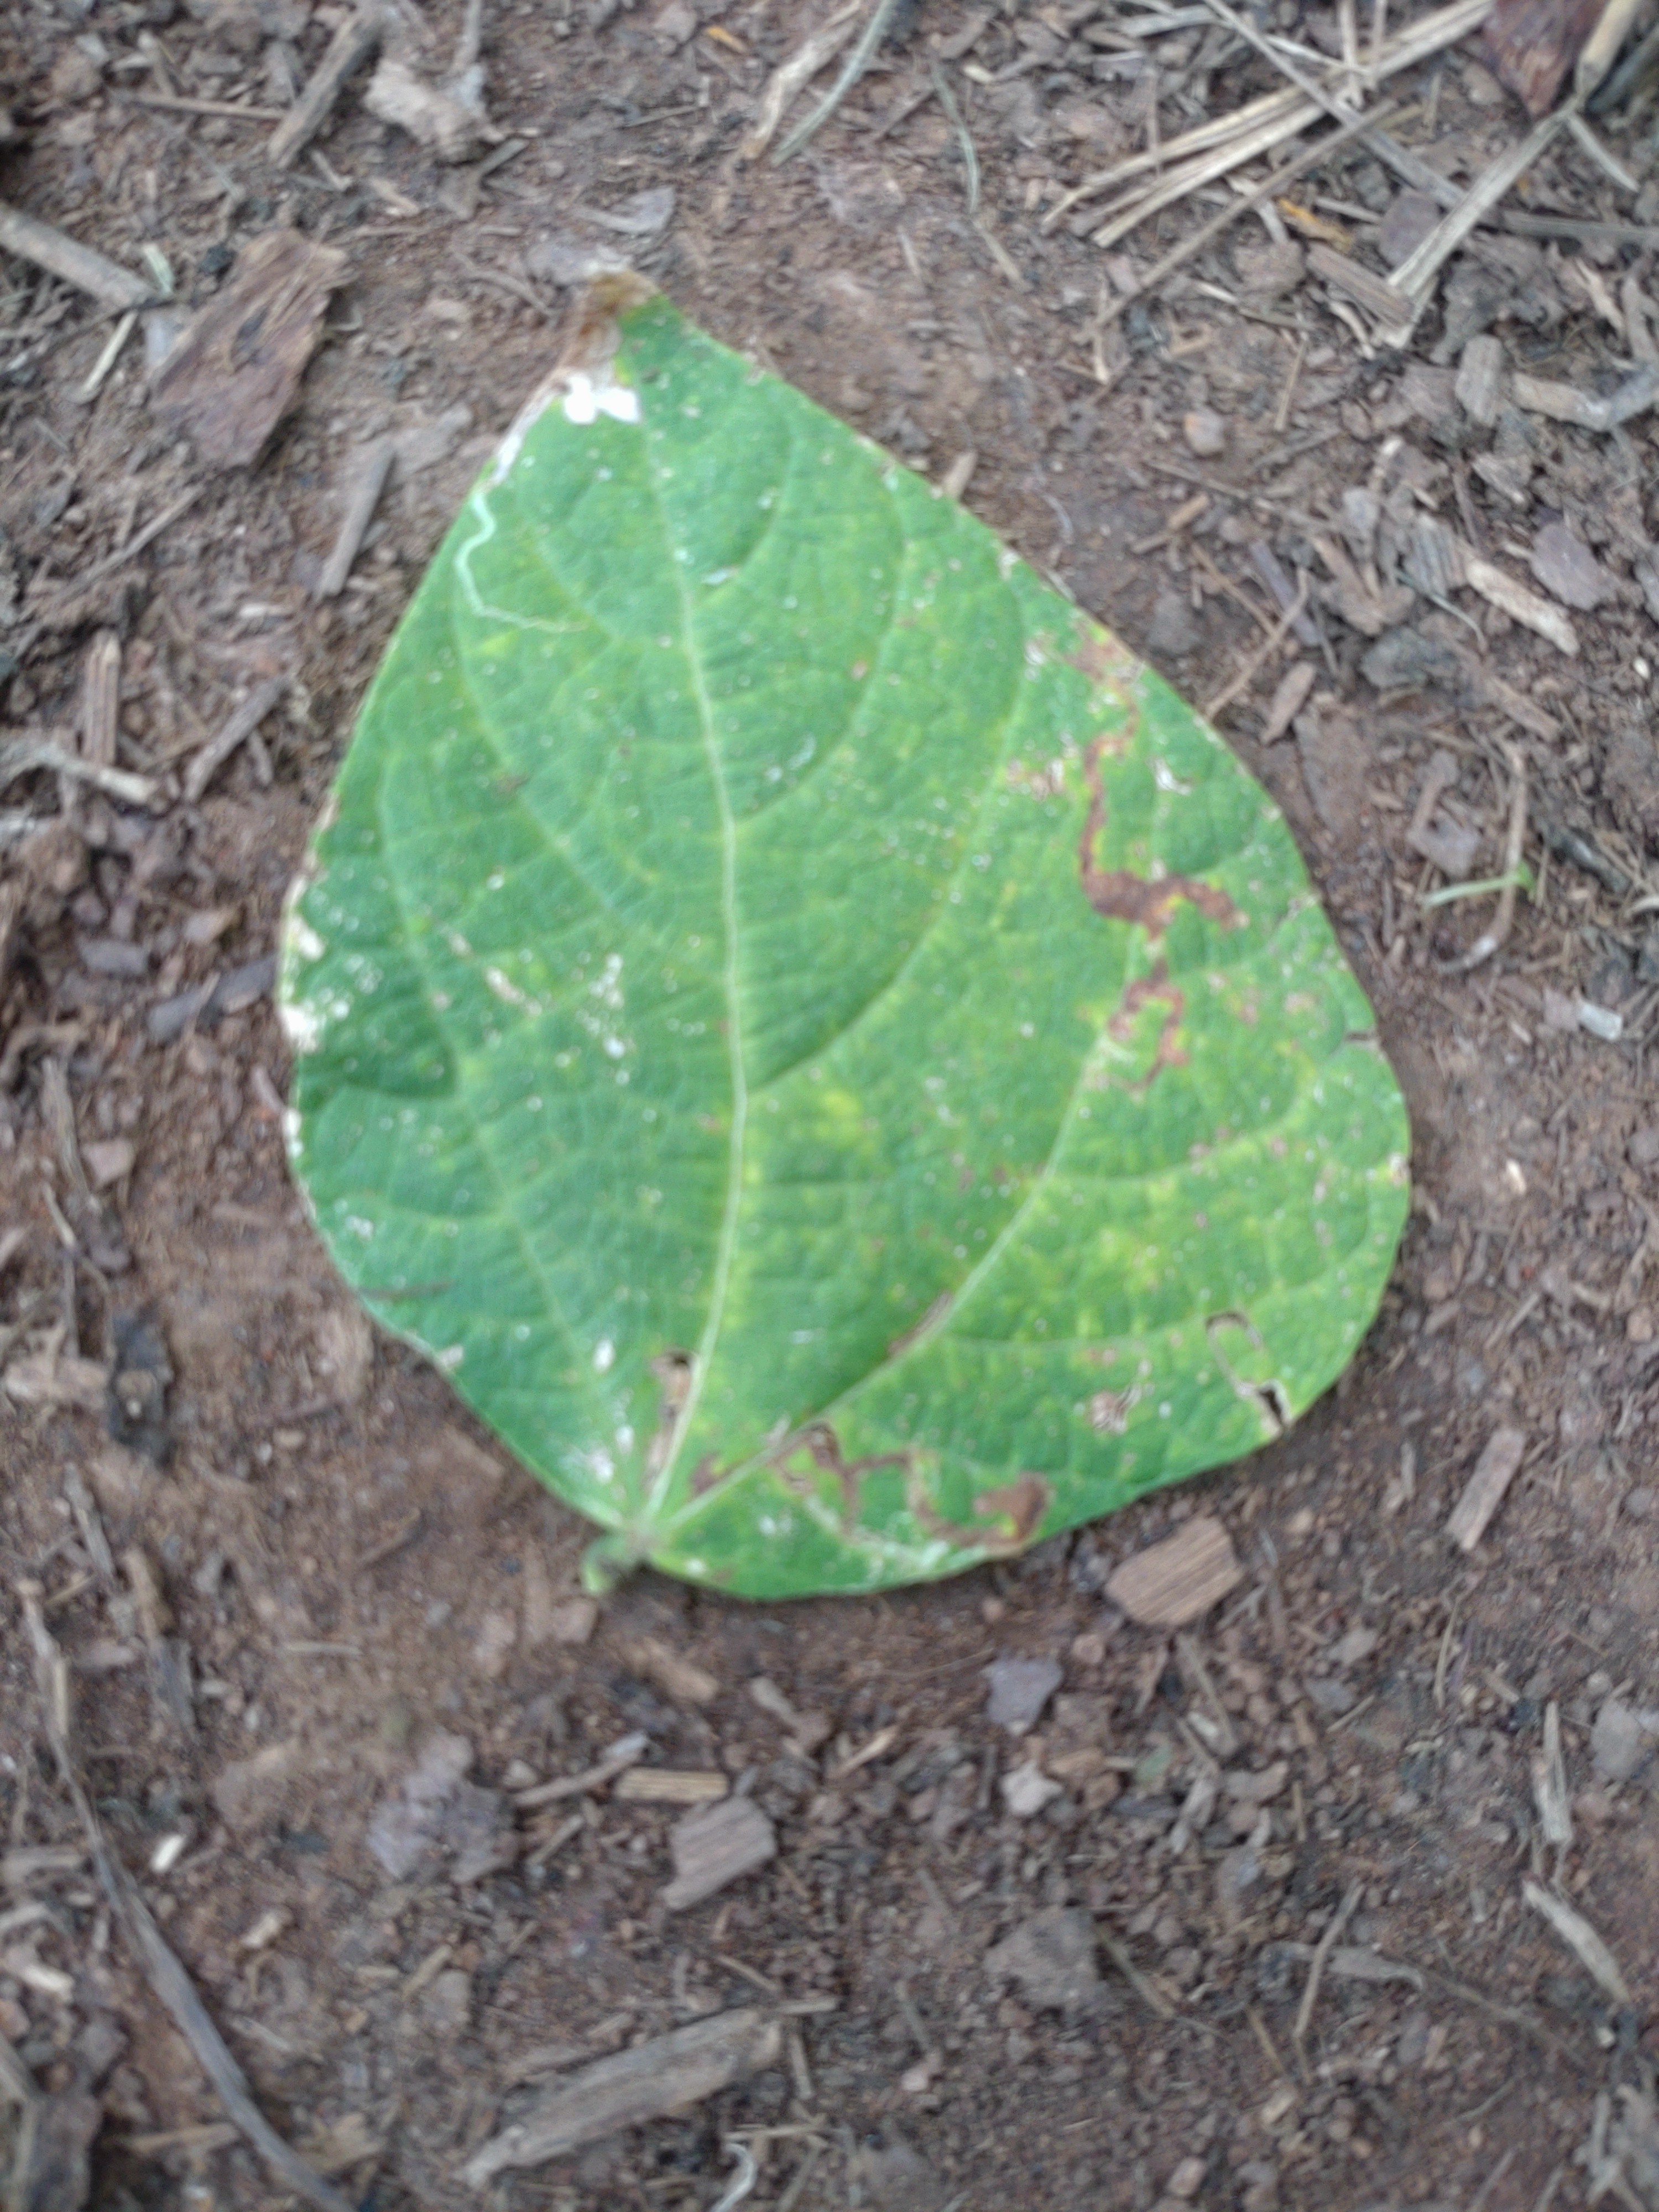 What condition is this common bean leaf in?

anthracnose
